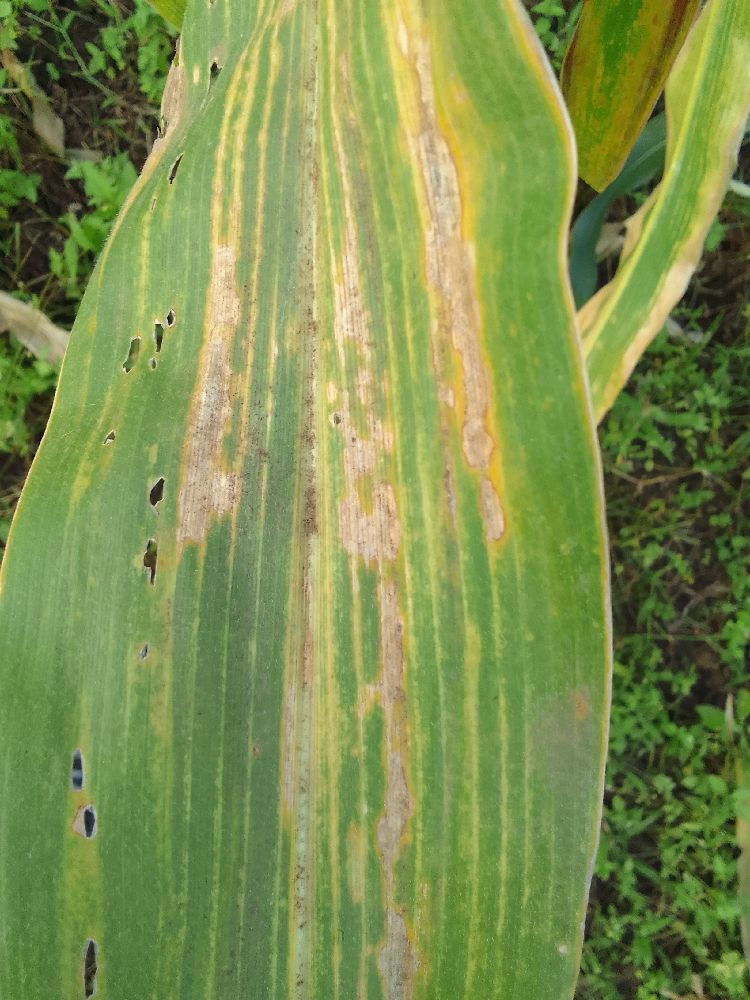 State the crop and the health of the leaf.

maize, maize lethal necrosis
